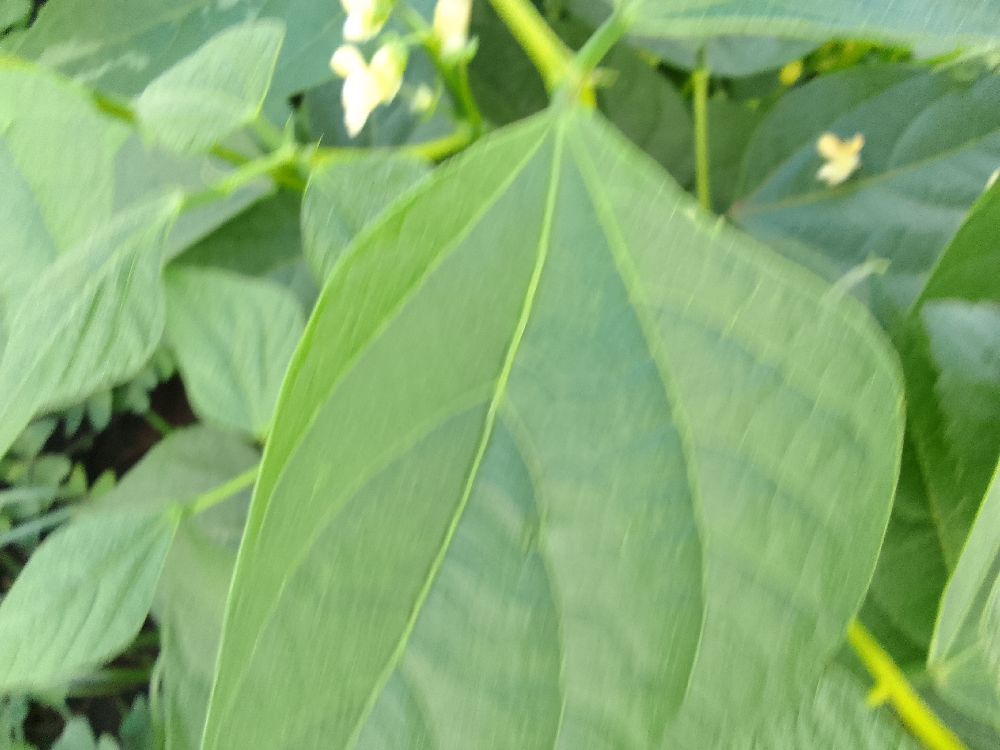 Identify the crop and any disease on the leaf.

common bean, healthy
